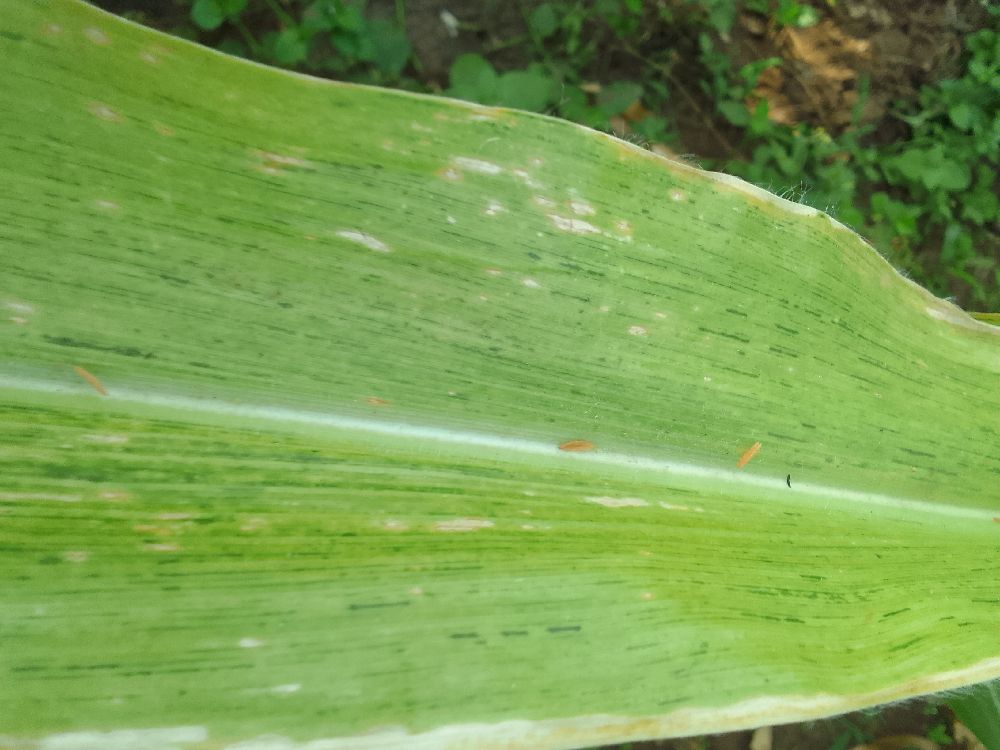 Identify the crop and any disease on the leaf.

maize, maize lethal necrosis
